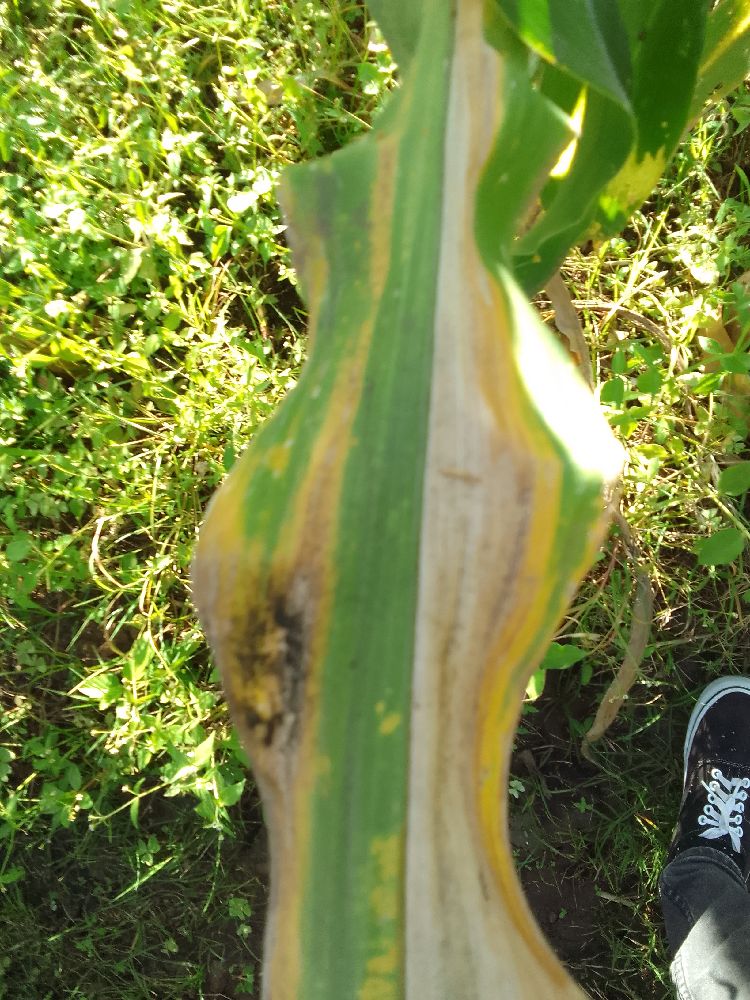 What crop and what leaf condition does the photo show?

maize, maize lethal necrosis
